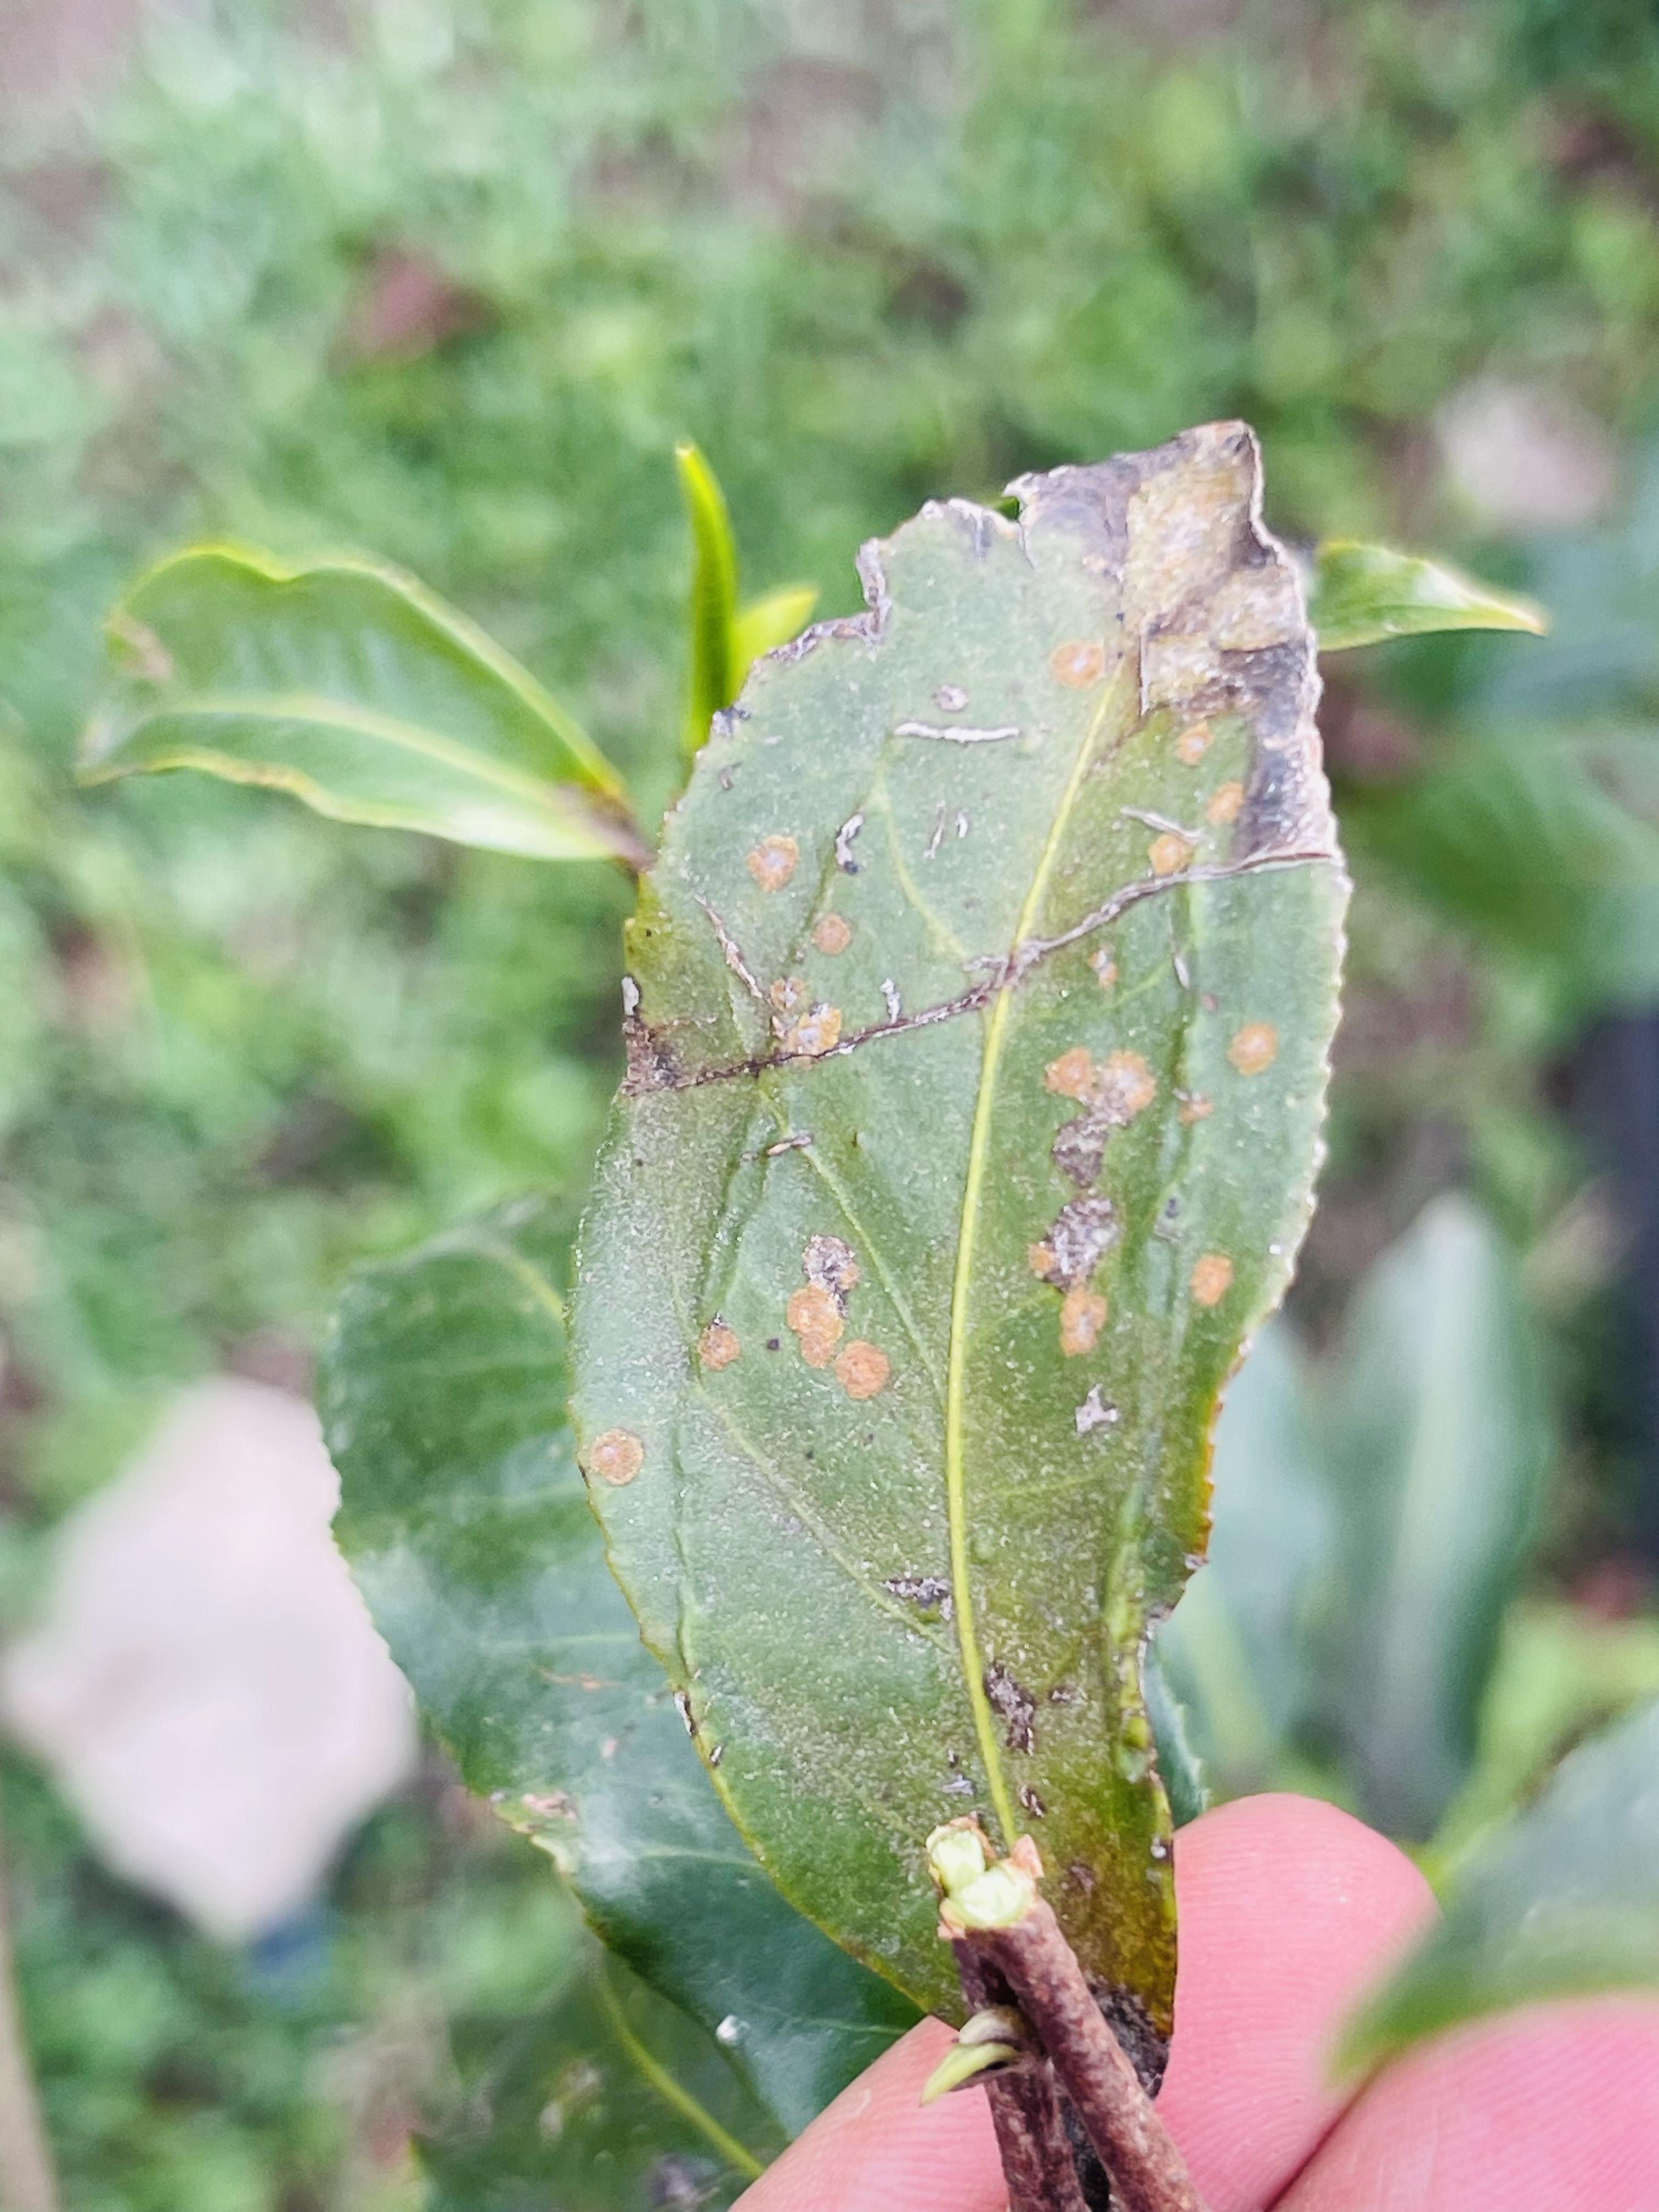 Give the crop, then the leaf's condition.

tea, red rust
